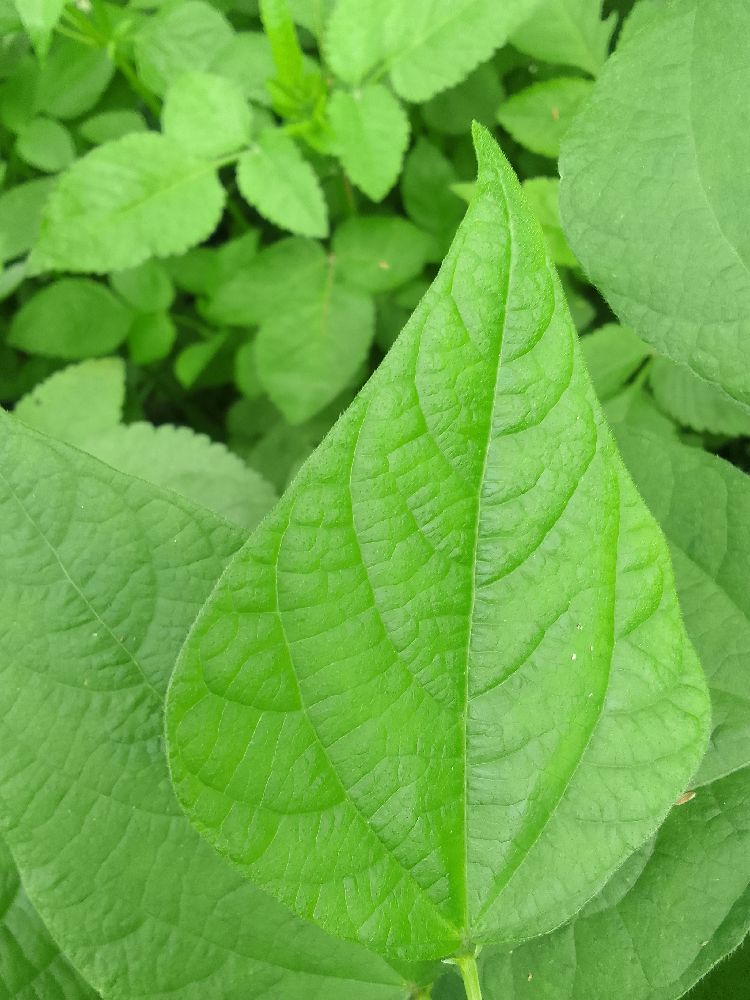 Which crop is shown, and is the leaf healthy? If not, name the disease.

common bean, healthy
